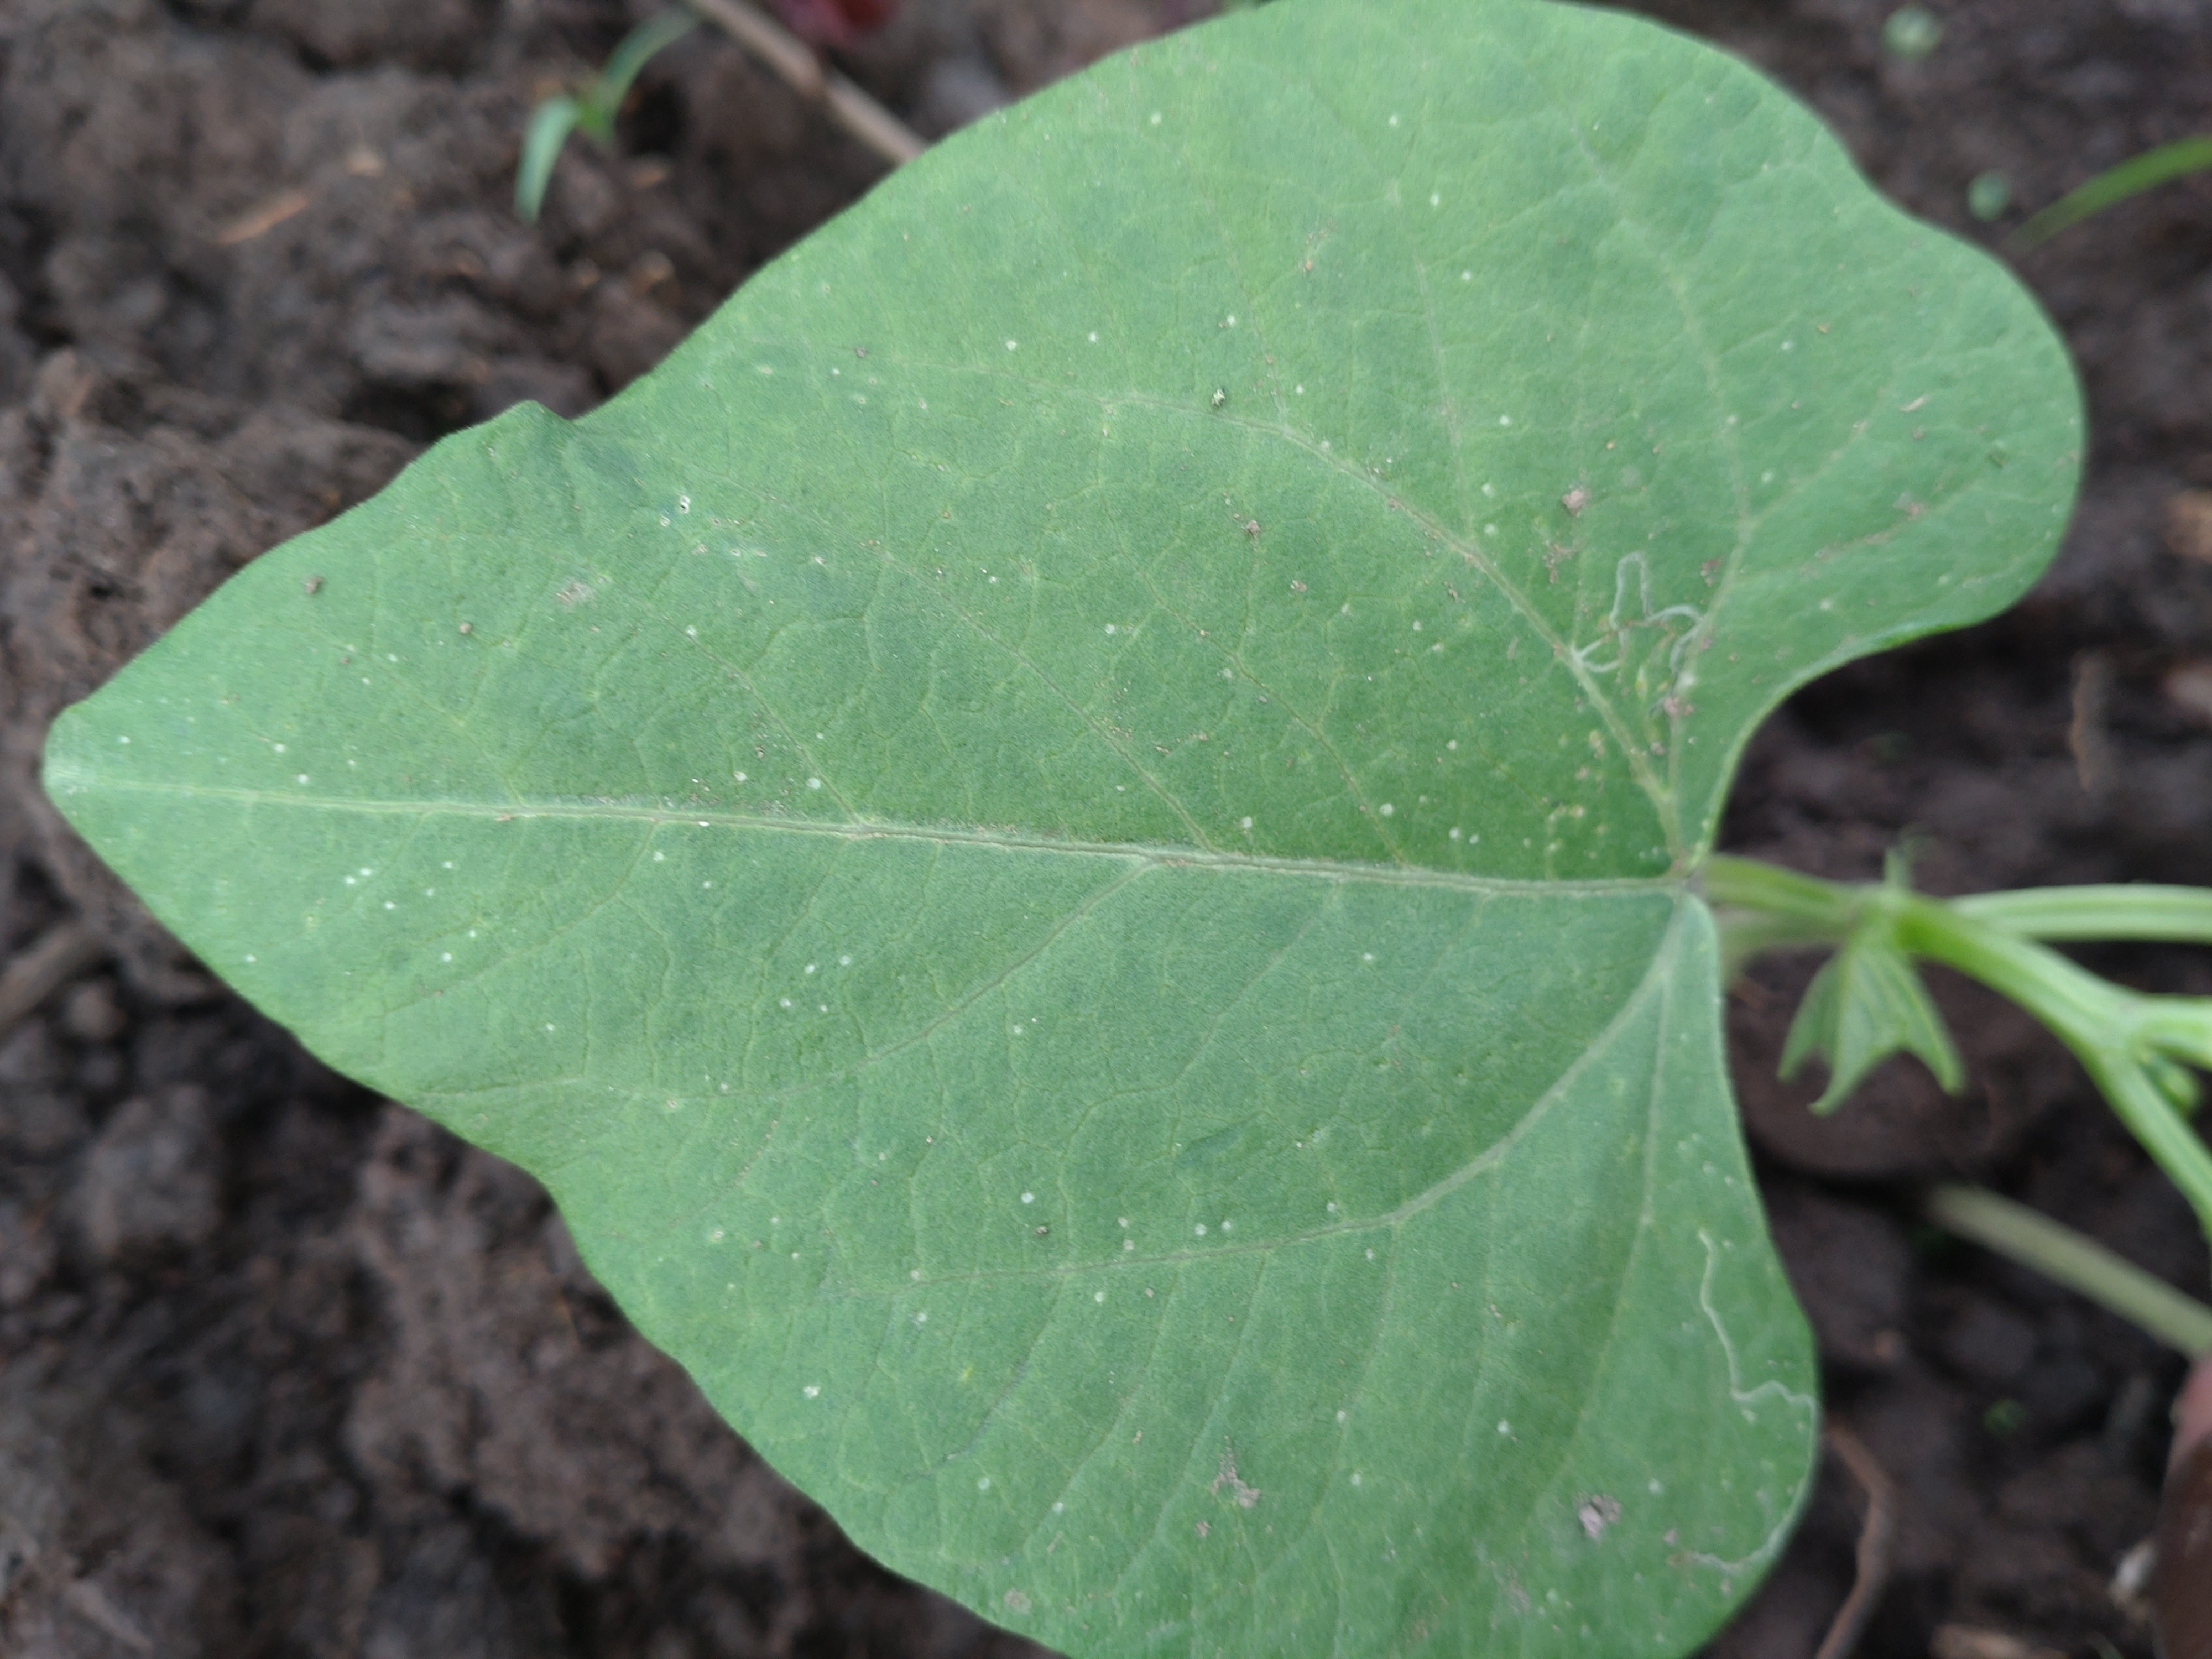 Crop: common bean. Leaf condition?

healthy
